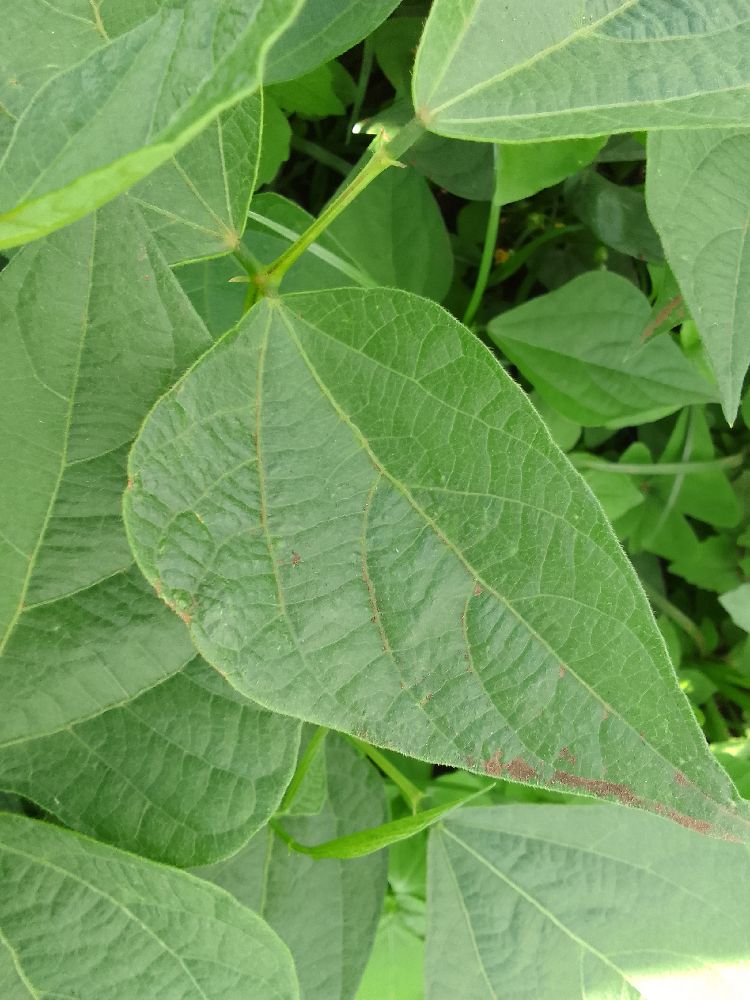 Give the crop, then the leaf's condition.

common bean, healthy
